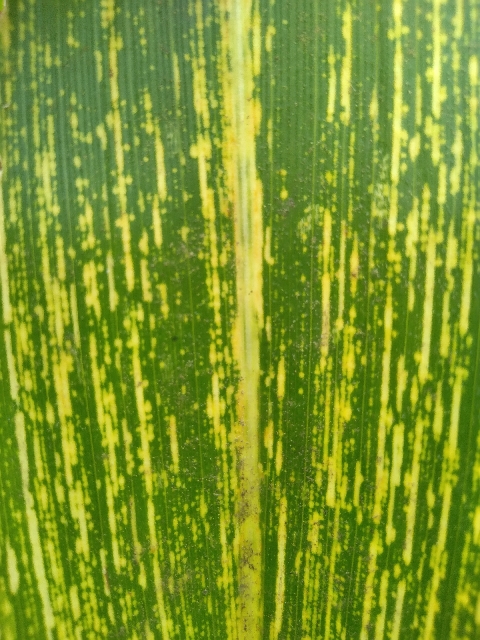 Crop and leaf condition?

maize, maize streak virus
